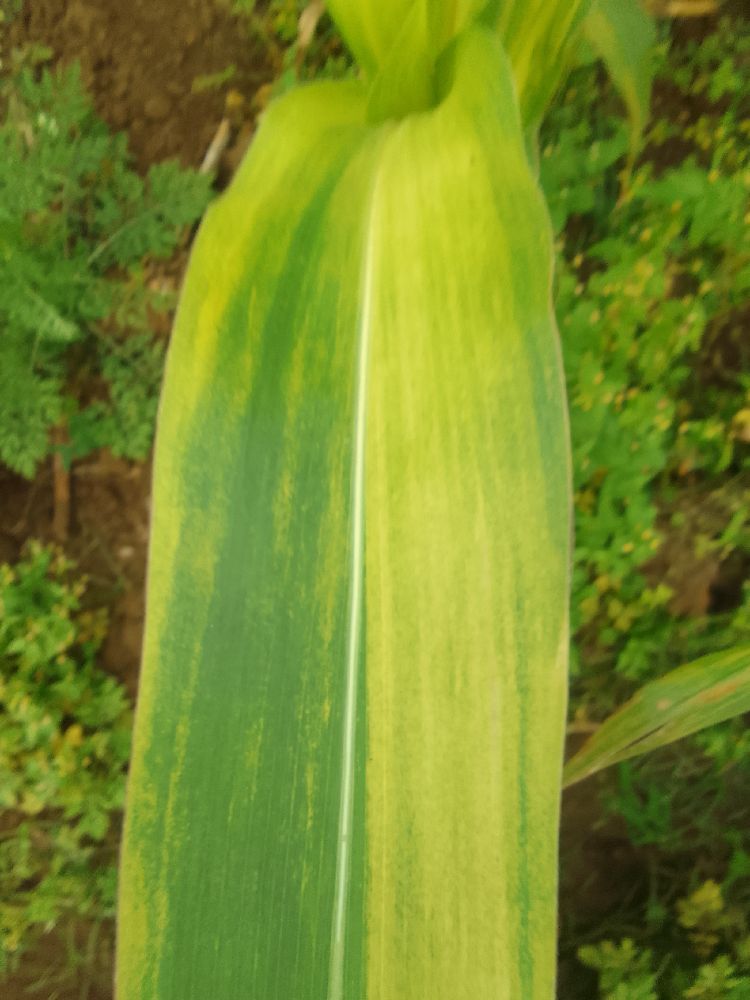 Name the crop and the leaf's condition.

maize, maize lethal necrosis
